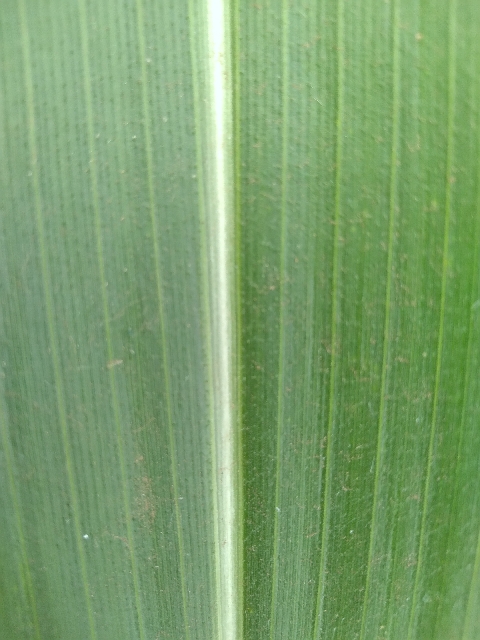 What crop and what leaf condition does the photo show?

maize, healthy
